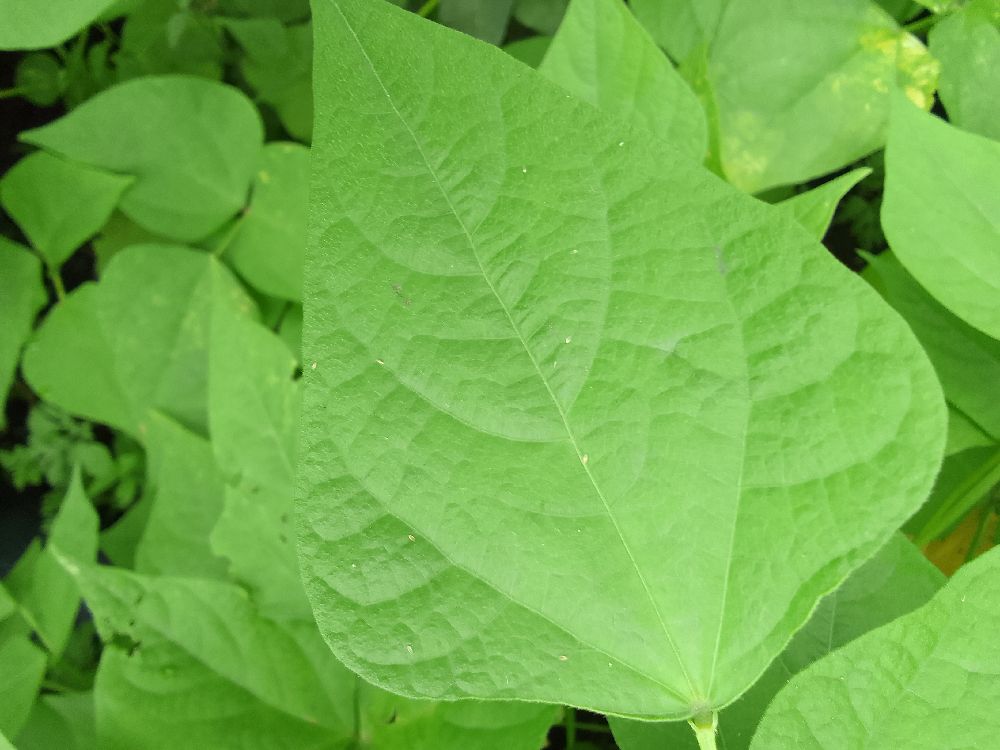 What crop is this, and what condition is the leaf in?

common bean, healthy
